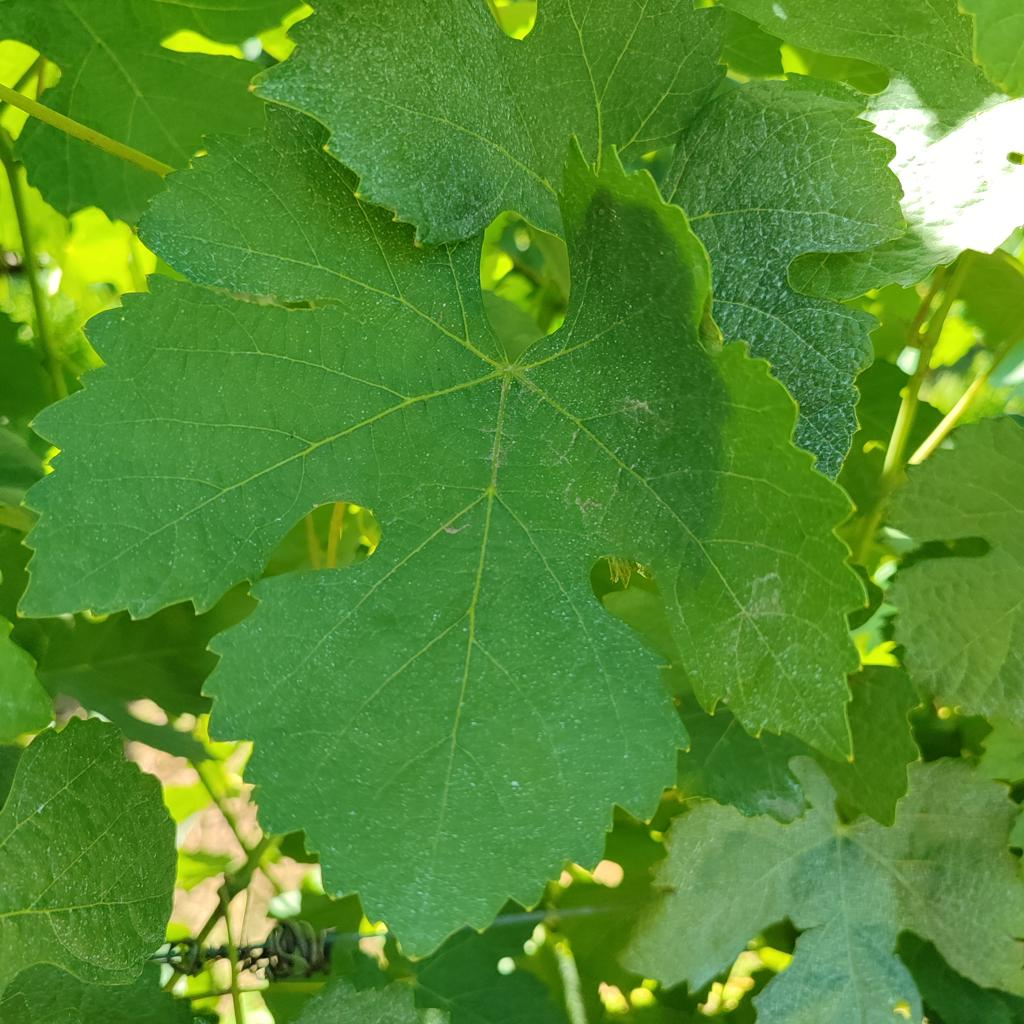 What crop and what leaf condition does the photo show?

grapevine, healthy
